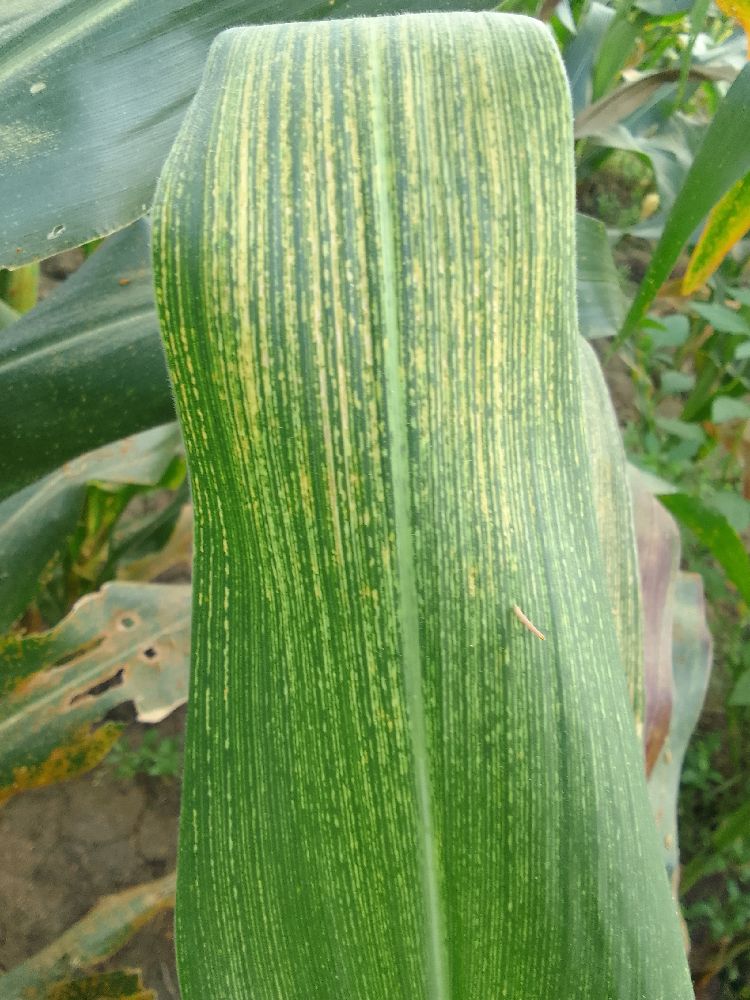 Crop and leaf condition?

maize, maize streak virus
